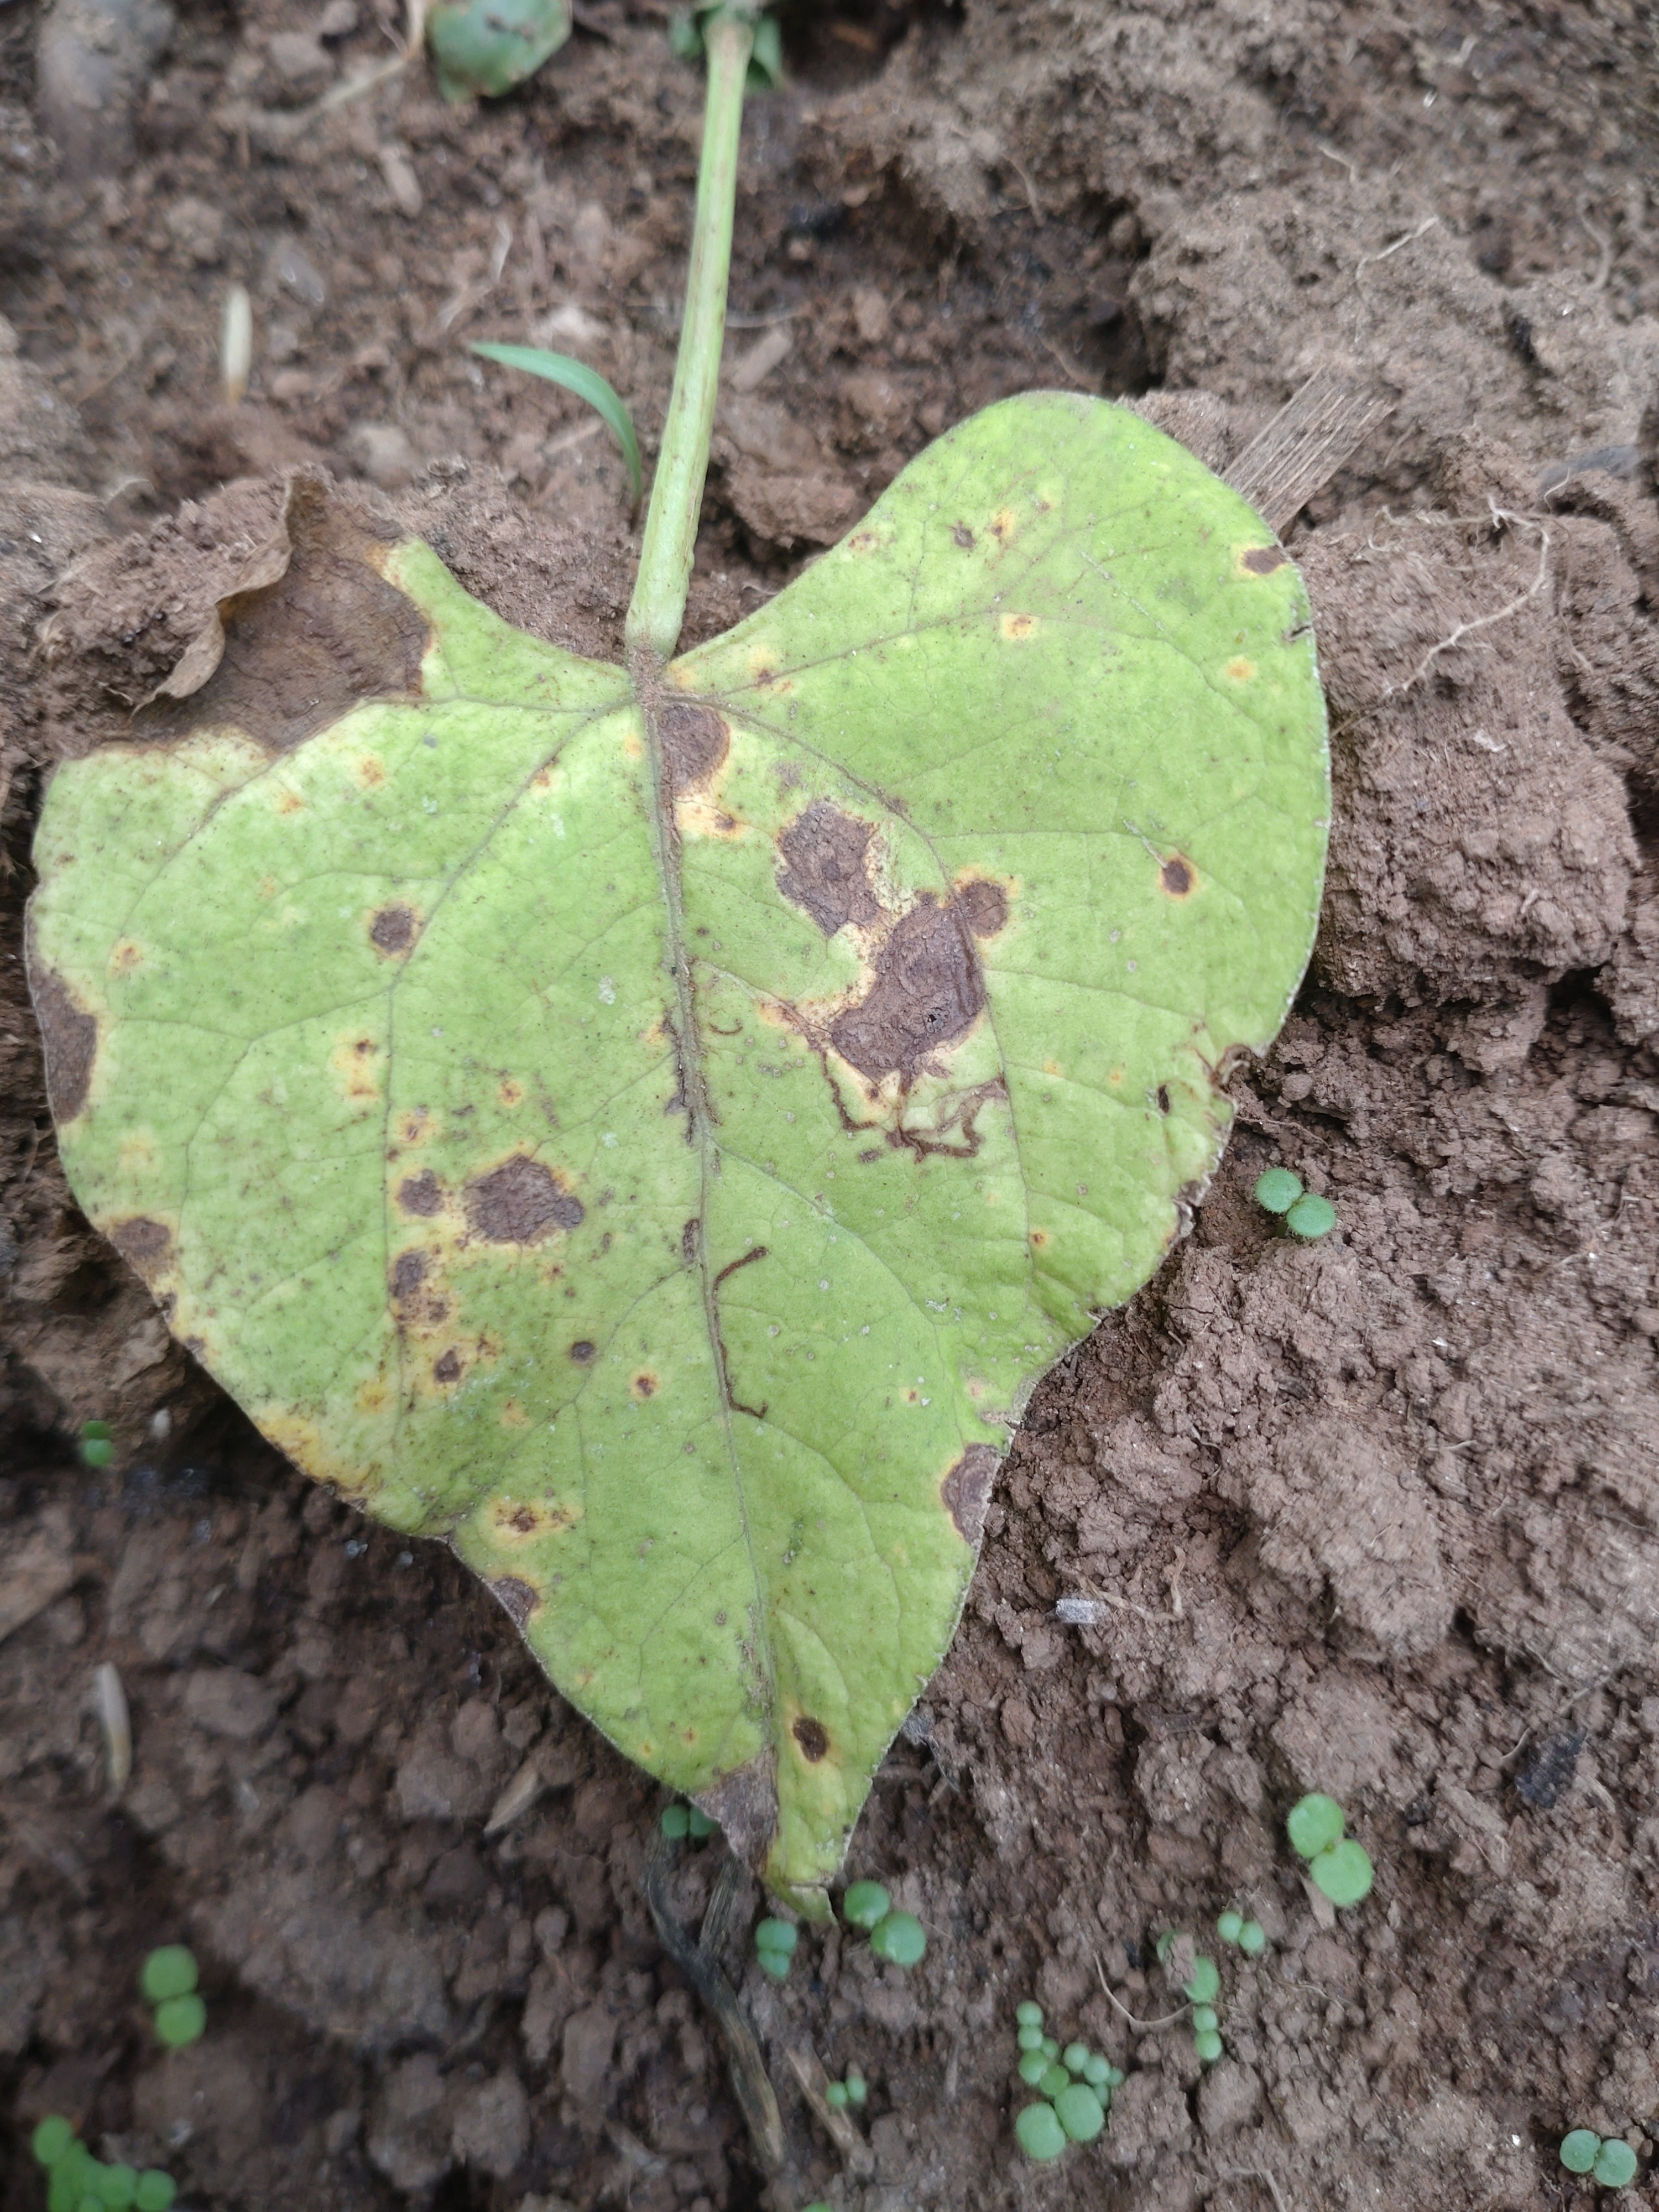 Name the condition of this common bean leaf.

rust
